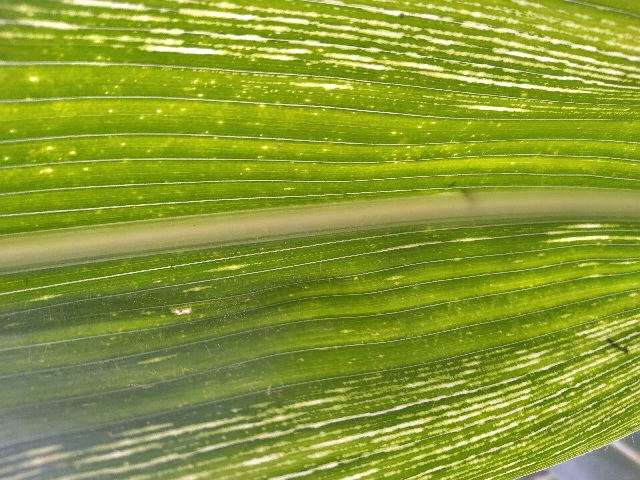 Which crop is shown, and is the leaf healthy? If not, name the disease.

maize, maize streak virus
